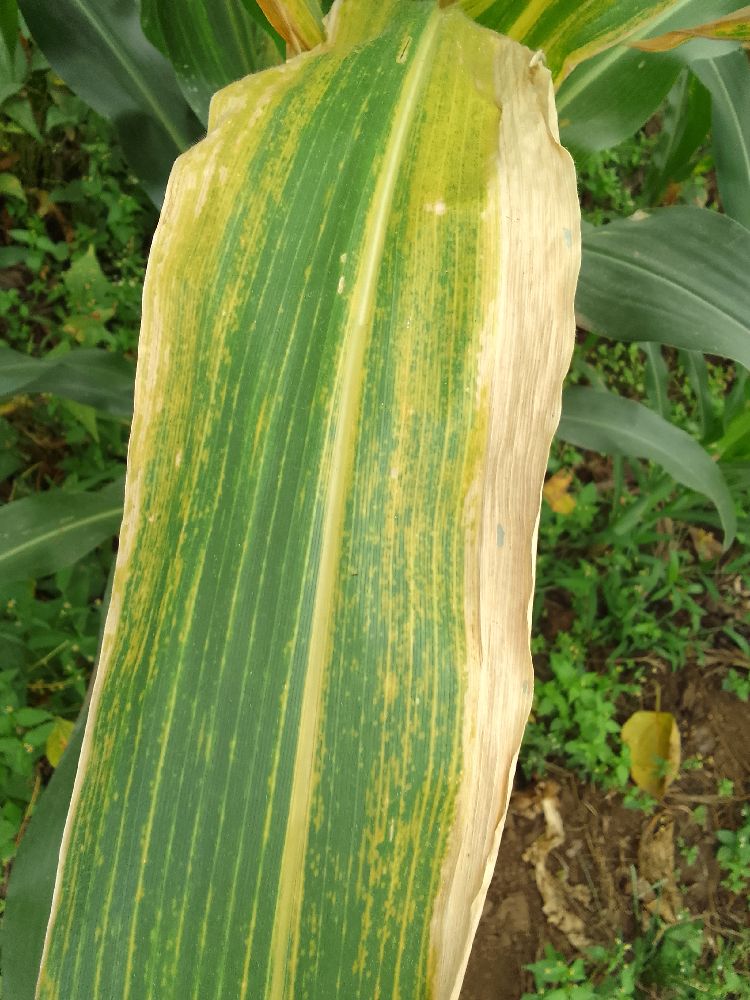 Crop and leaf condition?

maize, maize lethal necrosis
